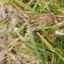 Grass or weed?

grass
